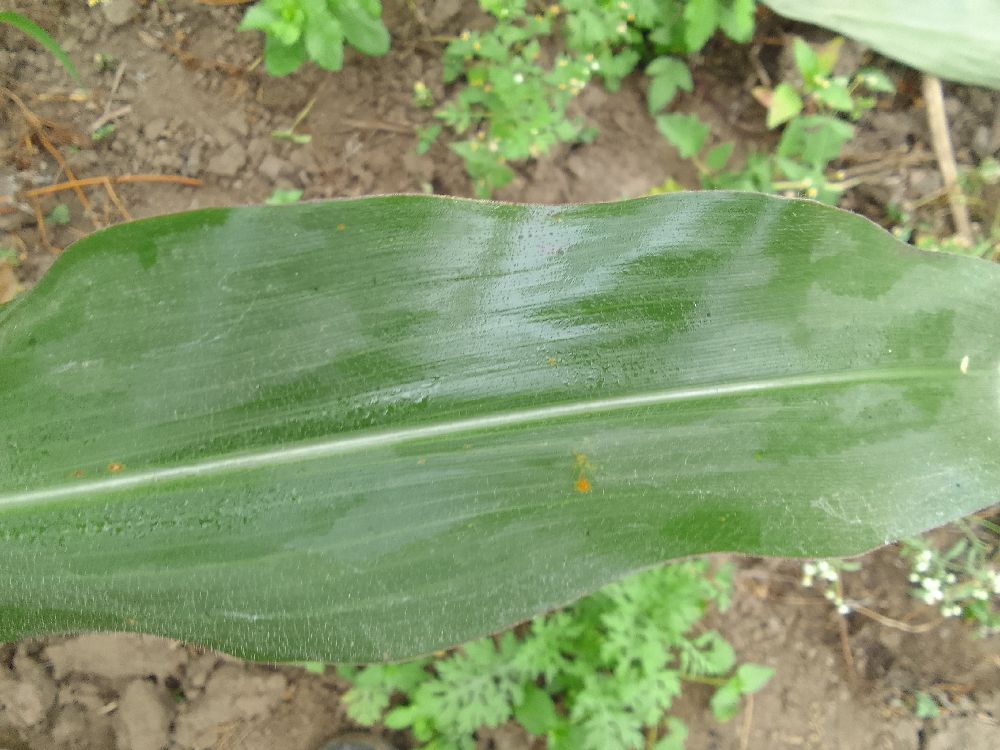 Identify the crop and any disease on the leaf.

maize, healthy
